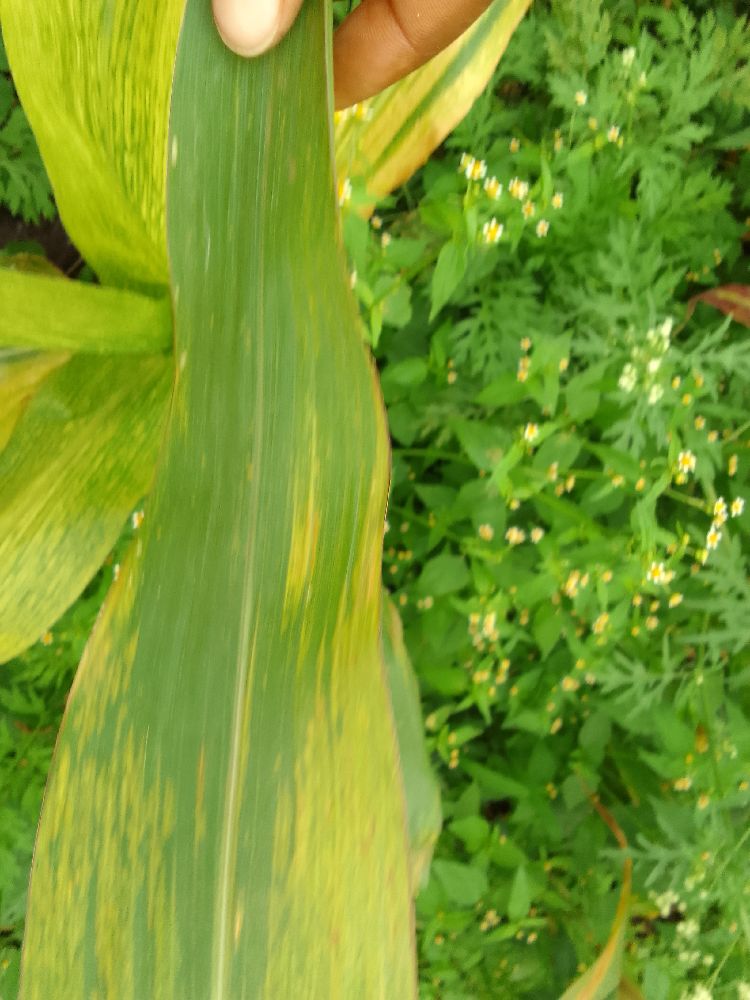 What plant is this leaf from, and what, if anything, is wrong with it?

maize, maize lethal necrosis
